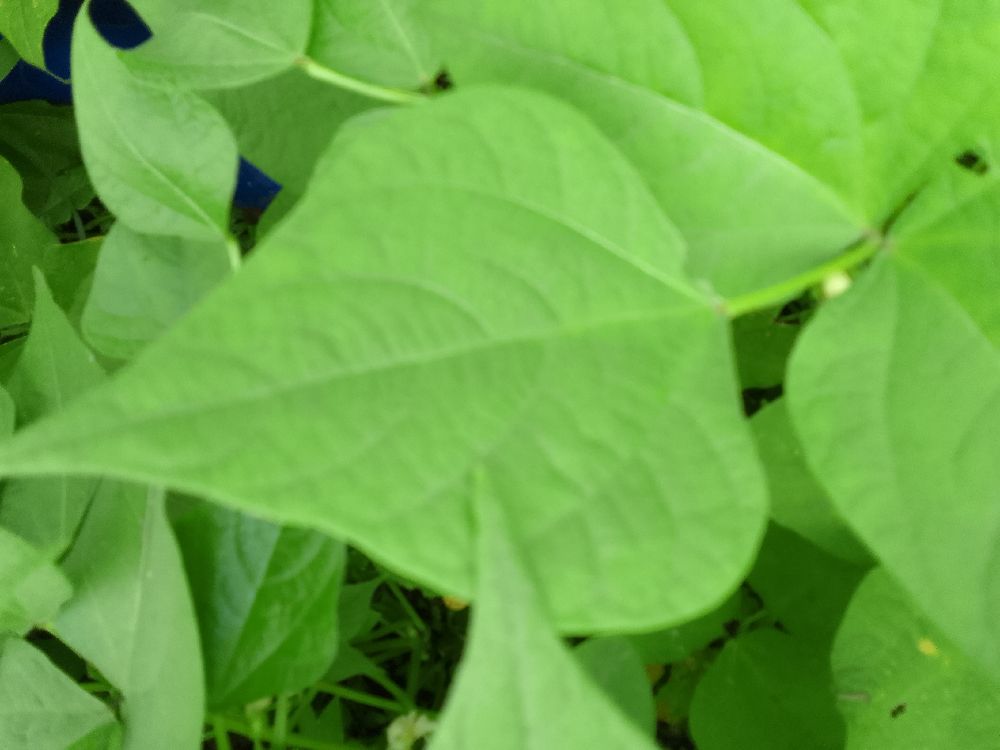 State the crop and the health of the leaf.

common bean, healthy
